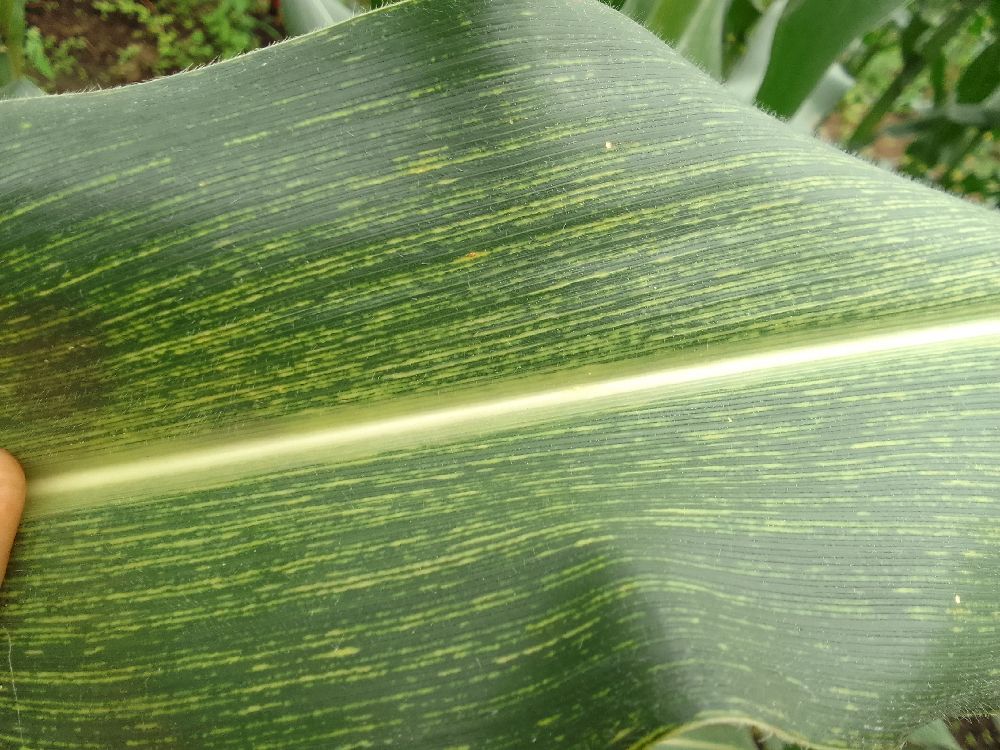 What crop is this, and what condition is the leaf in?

maize, maize streak virus
